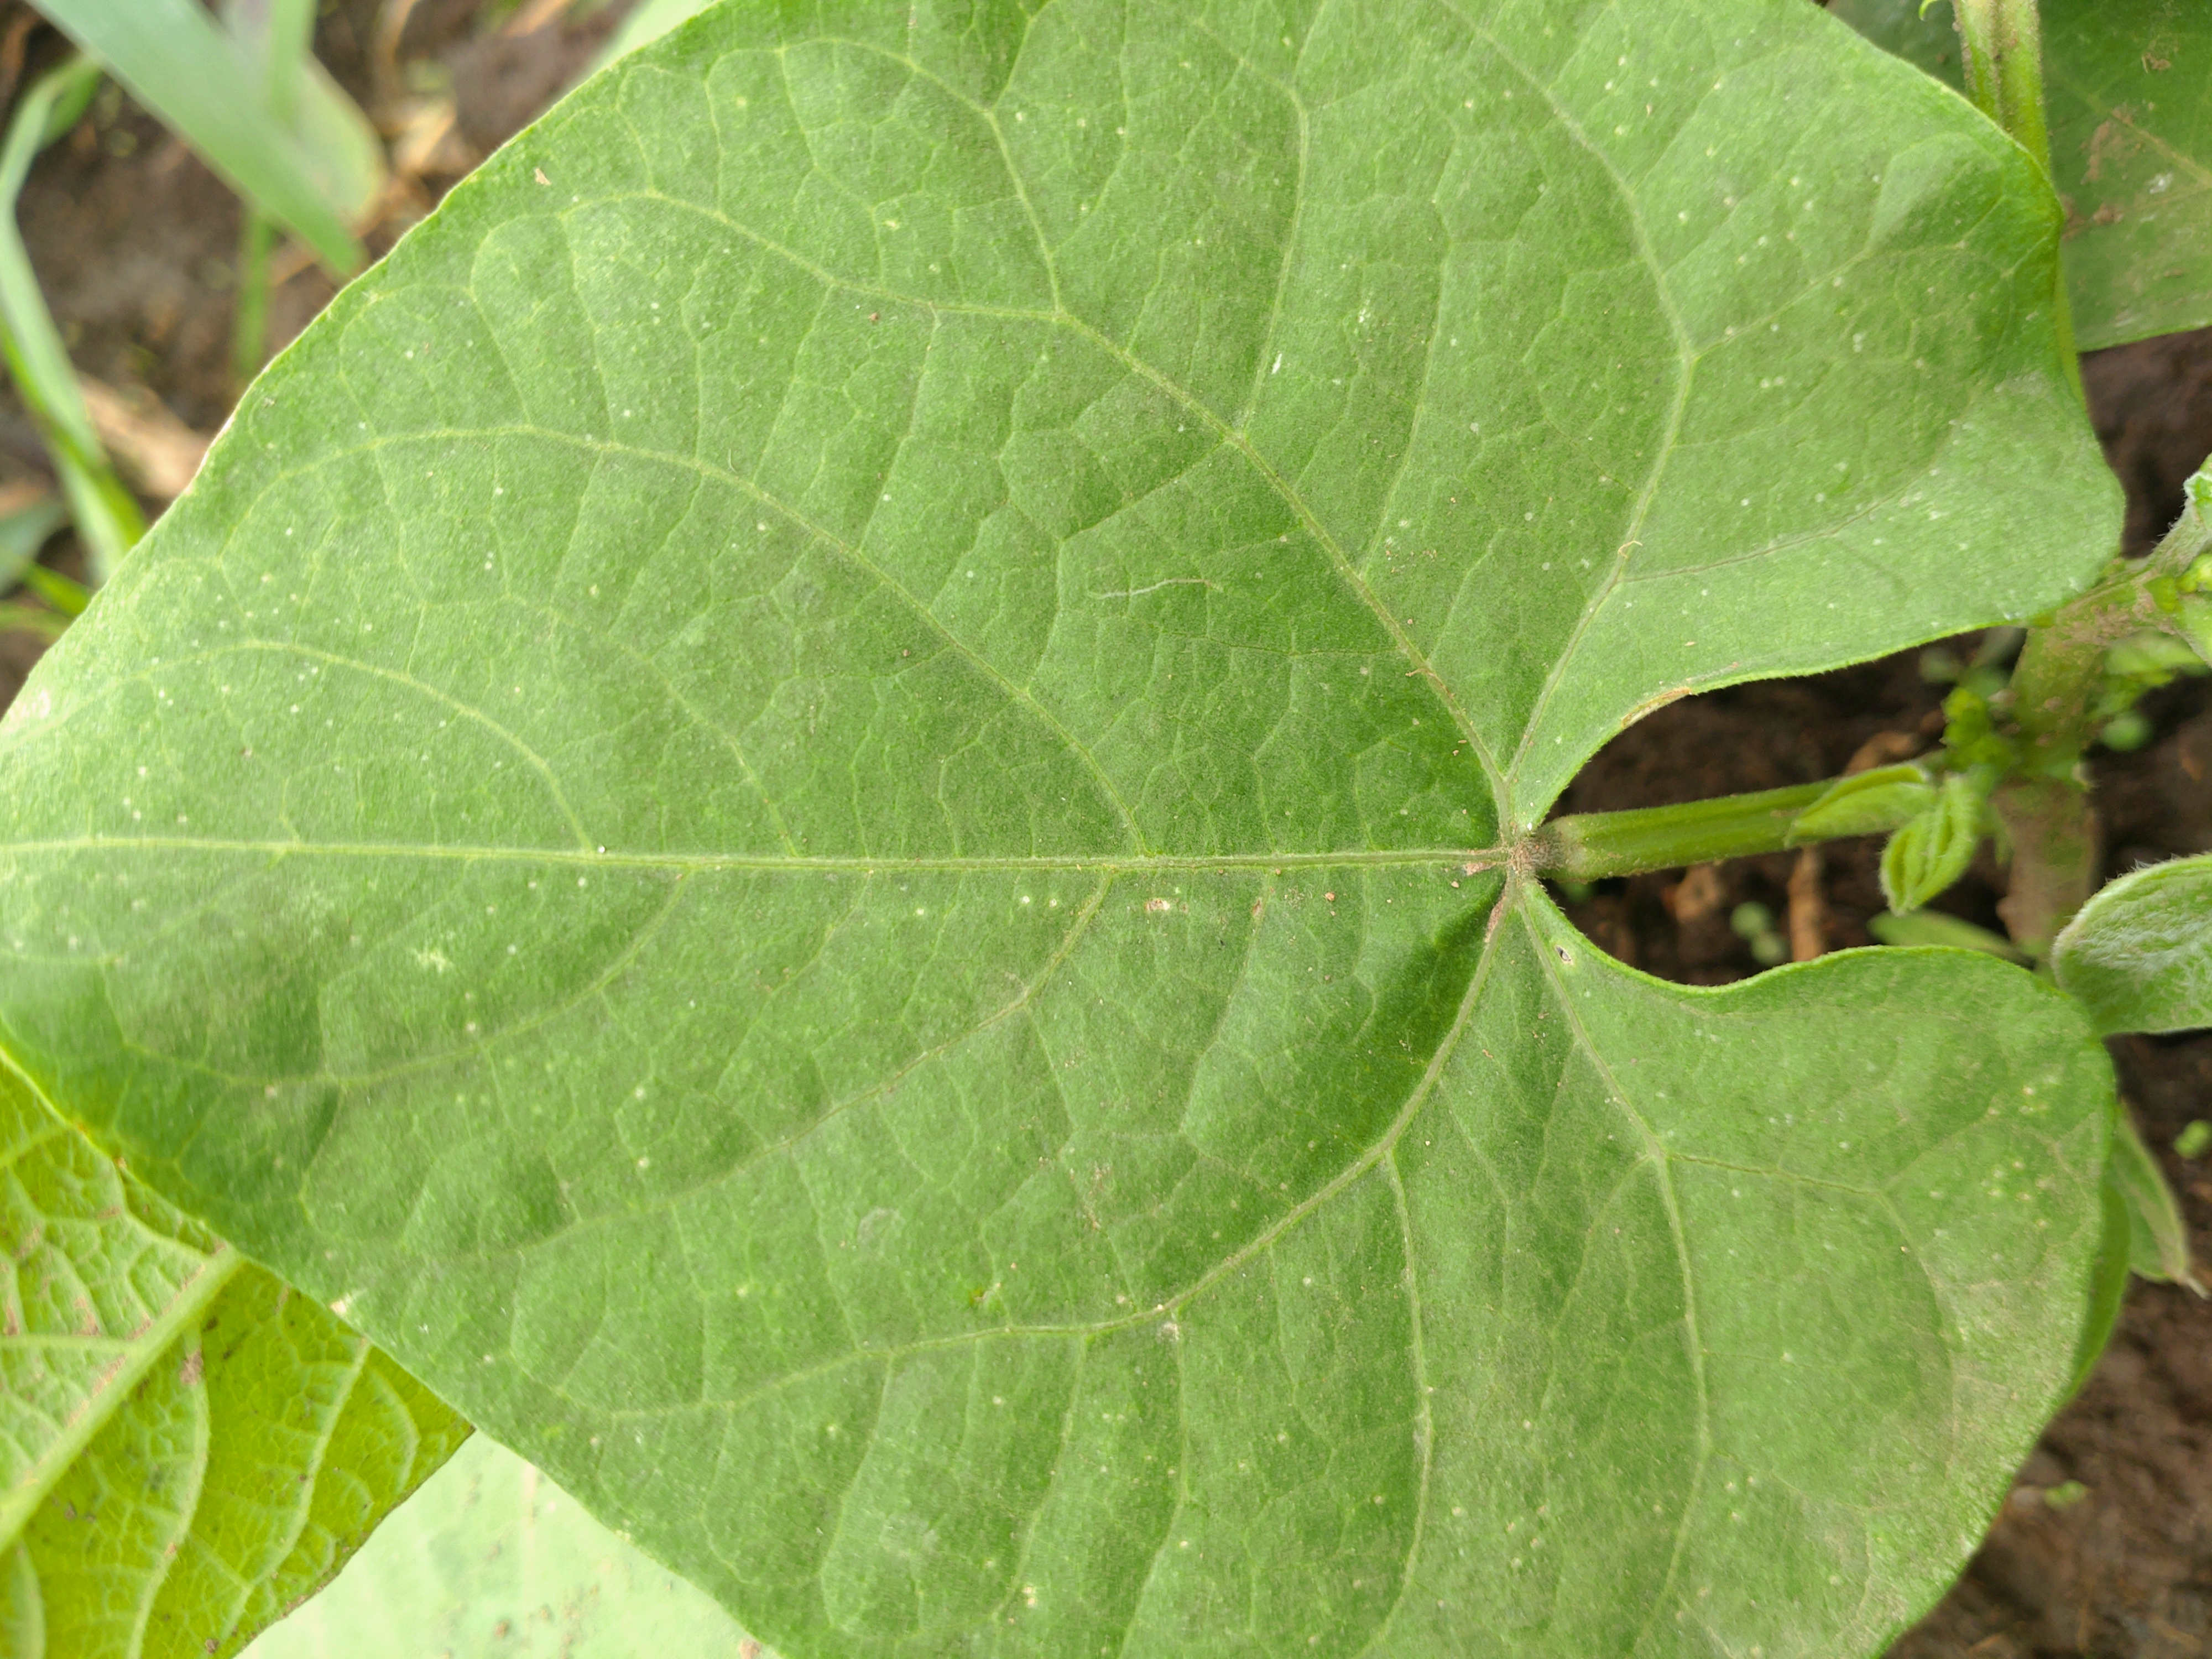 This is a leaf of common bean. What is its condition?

healthy
